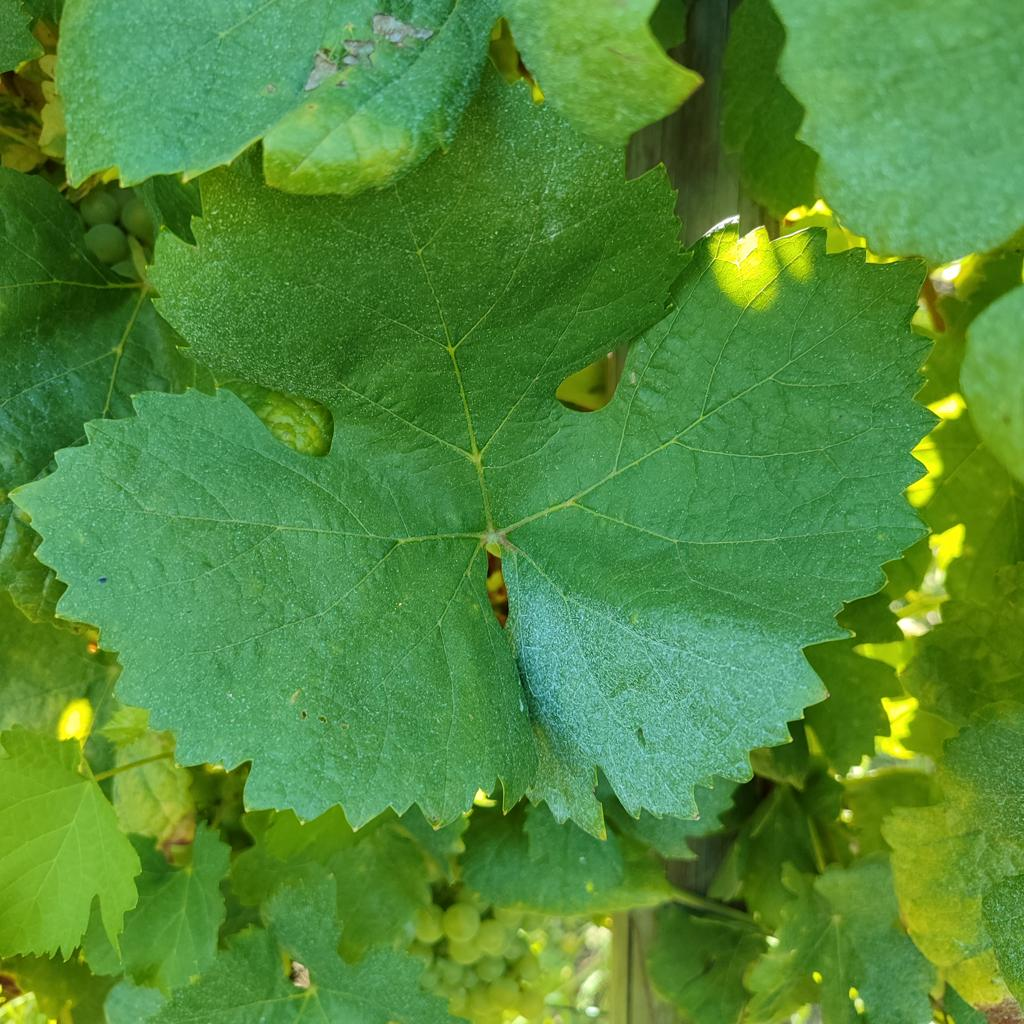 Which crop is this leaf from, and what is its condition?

grapevine, healthy
